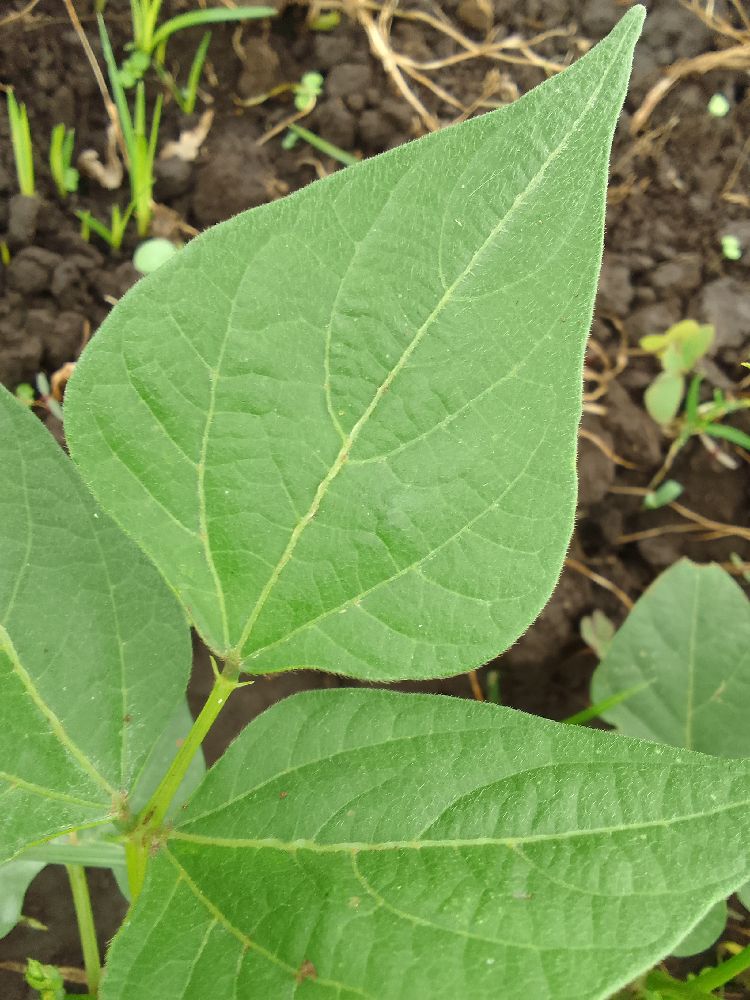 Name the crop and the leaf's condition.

common bean, healthy
